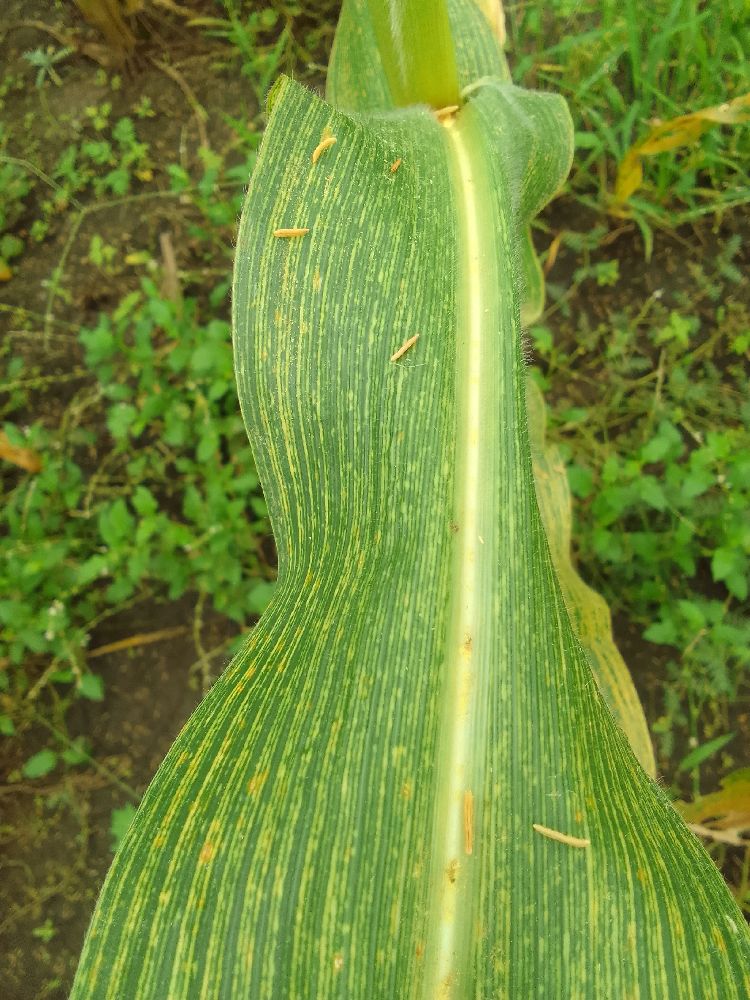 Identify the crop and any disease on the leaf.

maize, maize streak virus
